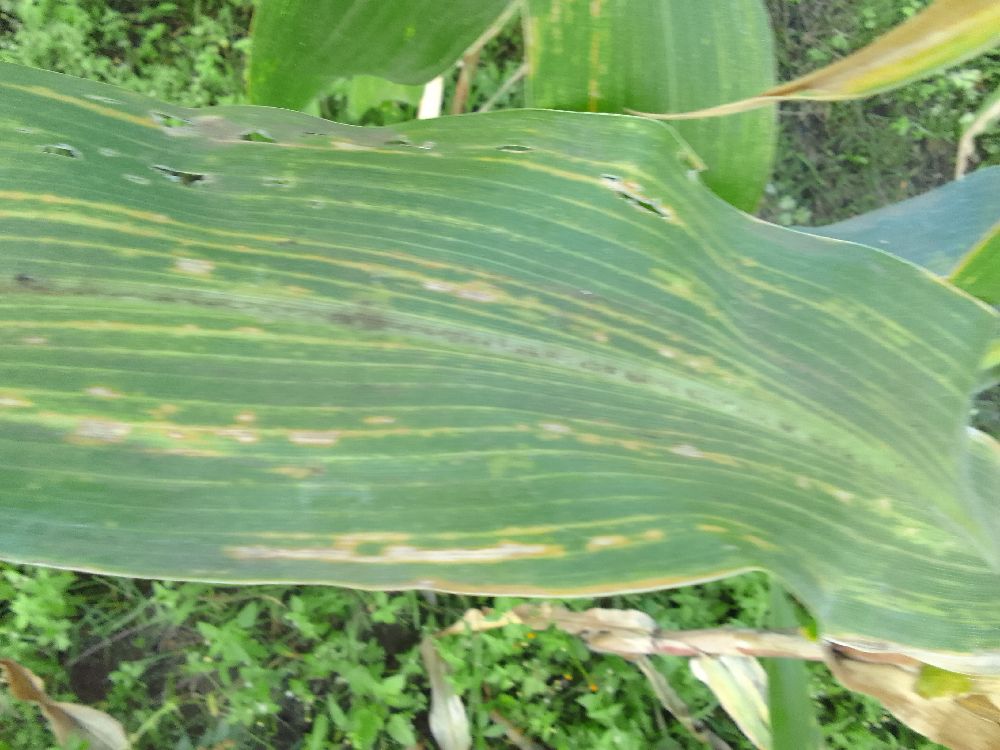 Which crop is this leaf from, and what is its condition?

maize, maize lethal necrosis
